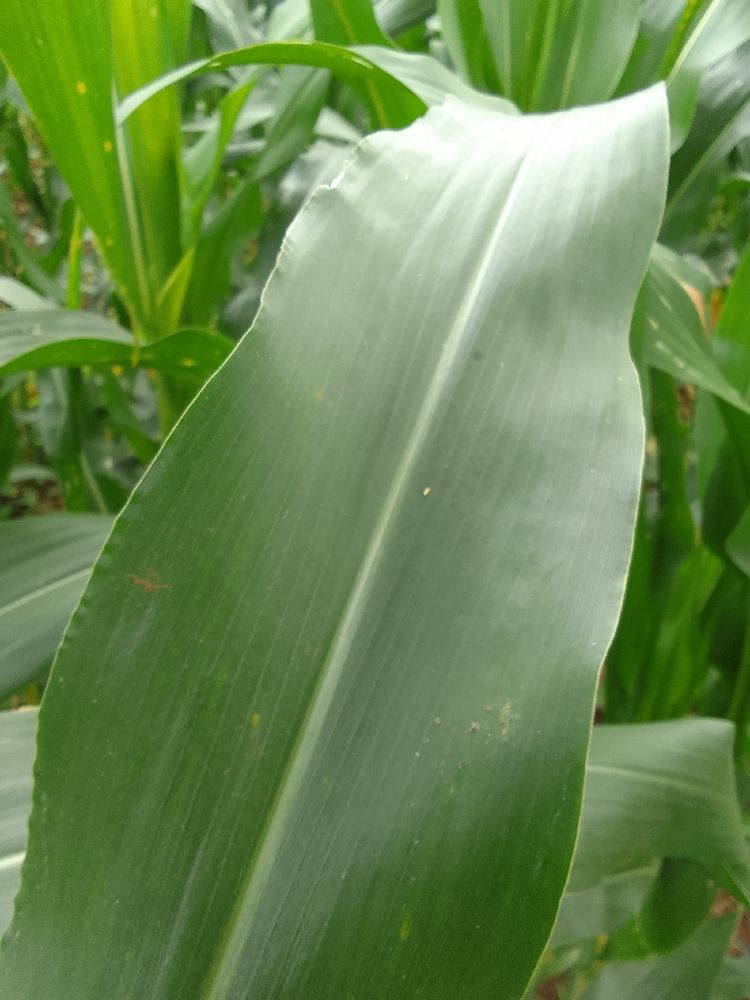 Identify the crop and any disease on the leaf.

maize, healthy
